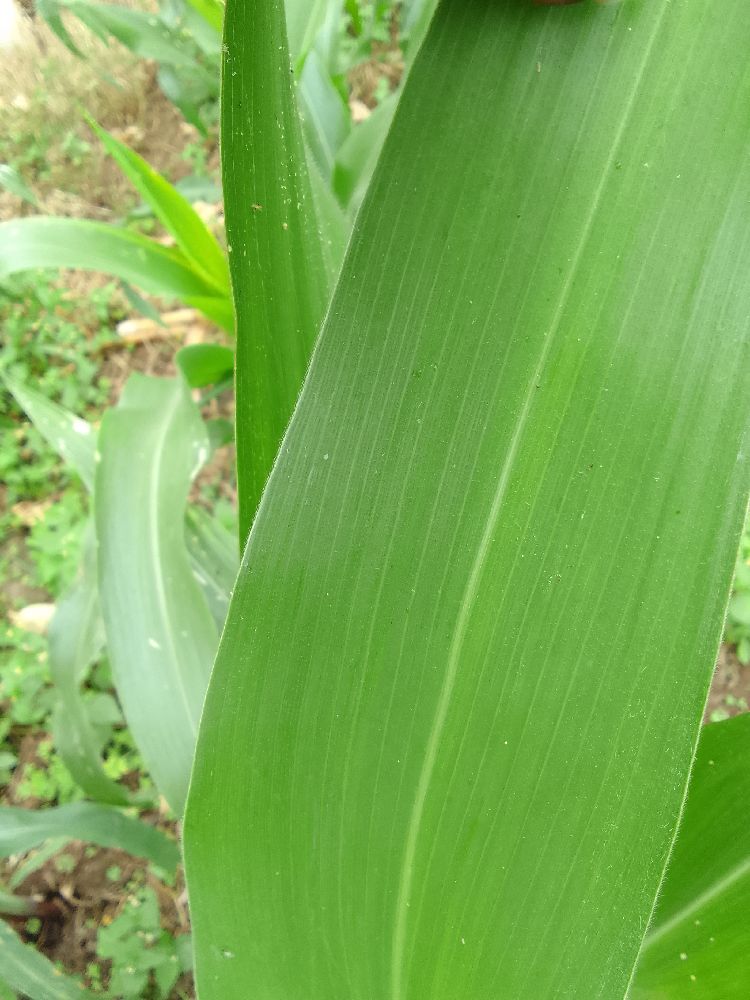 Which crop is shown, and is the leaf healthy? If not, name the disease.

maize, healthy
